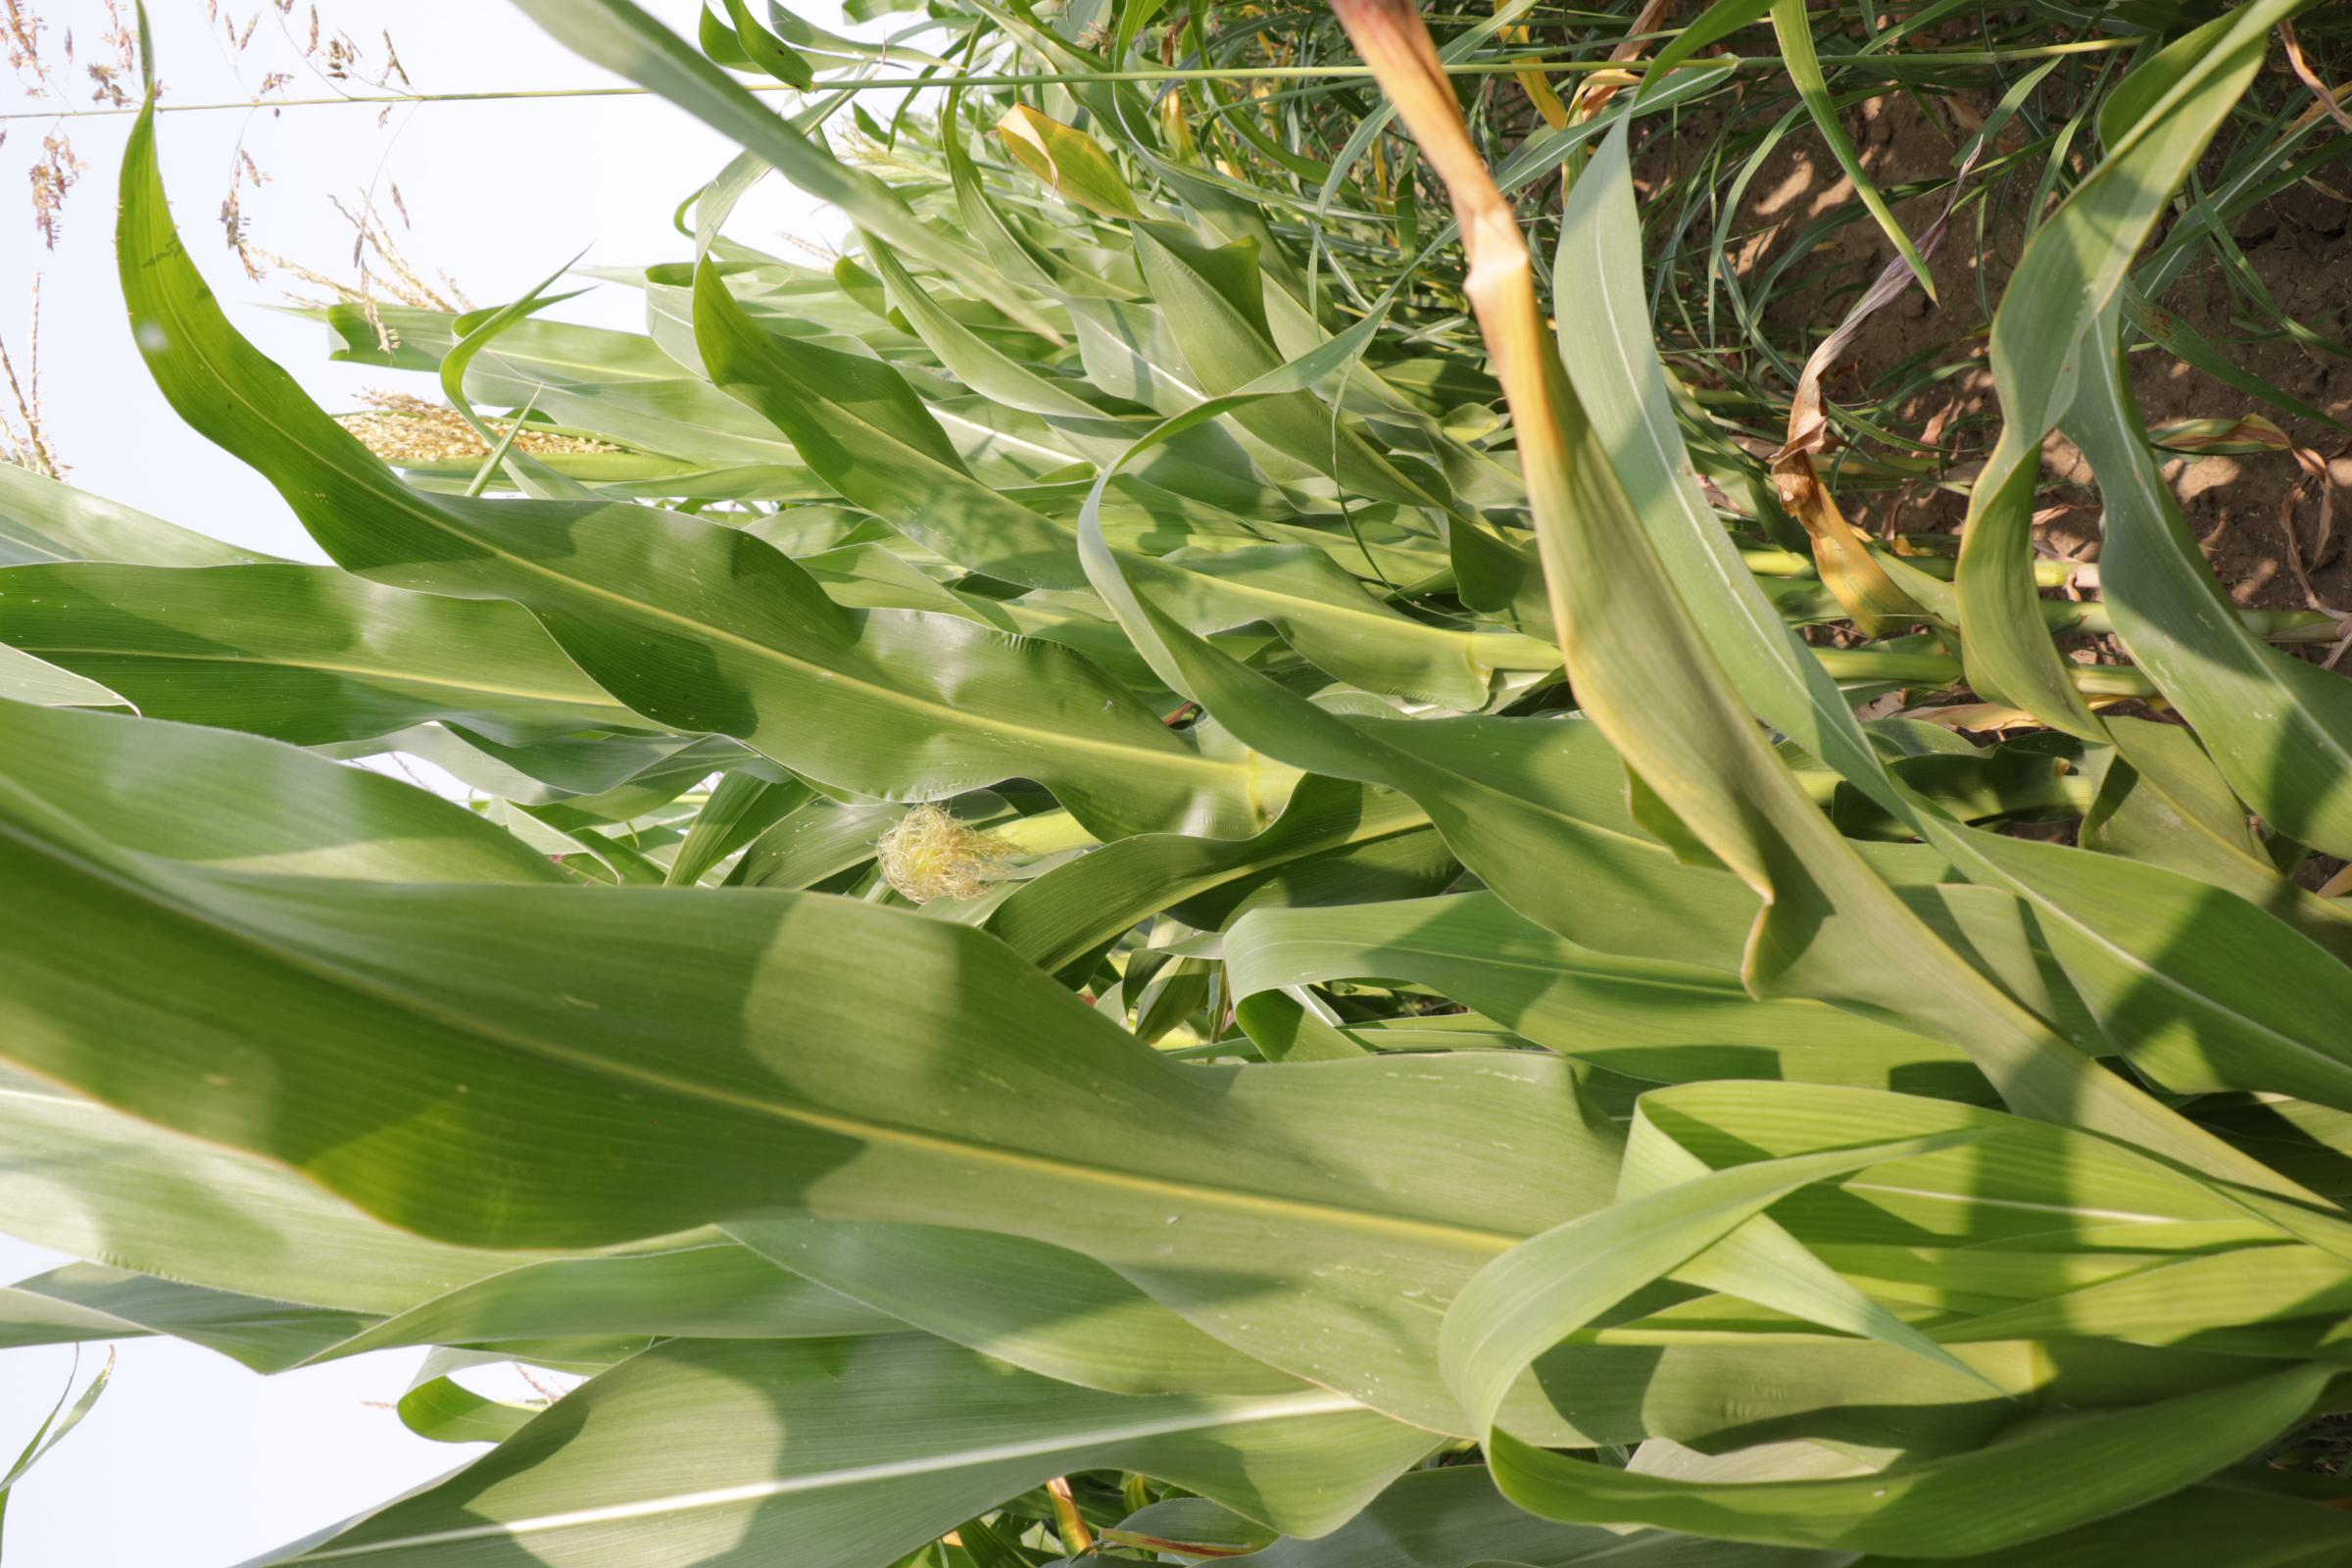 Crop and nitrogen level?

maize, reduced nitrogen fertilisation
